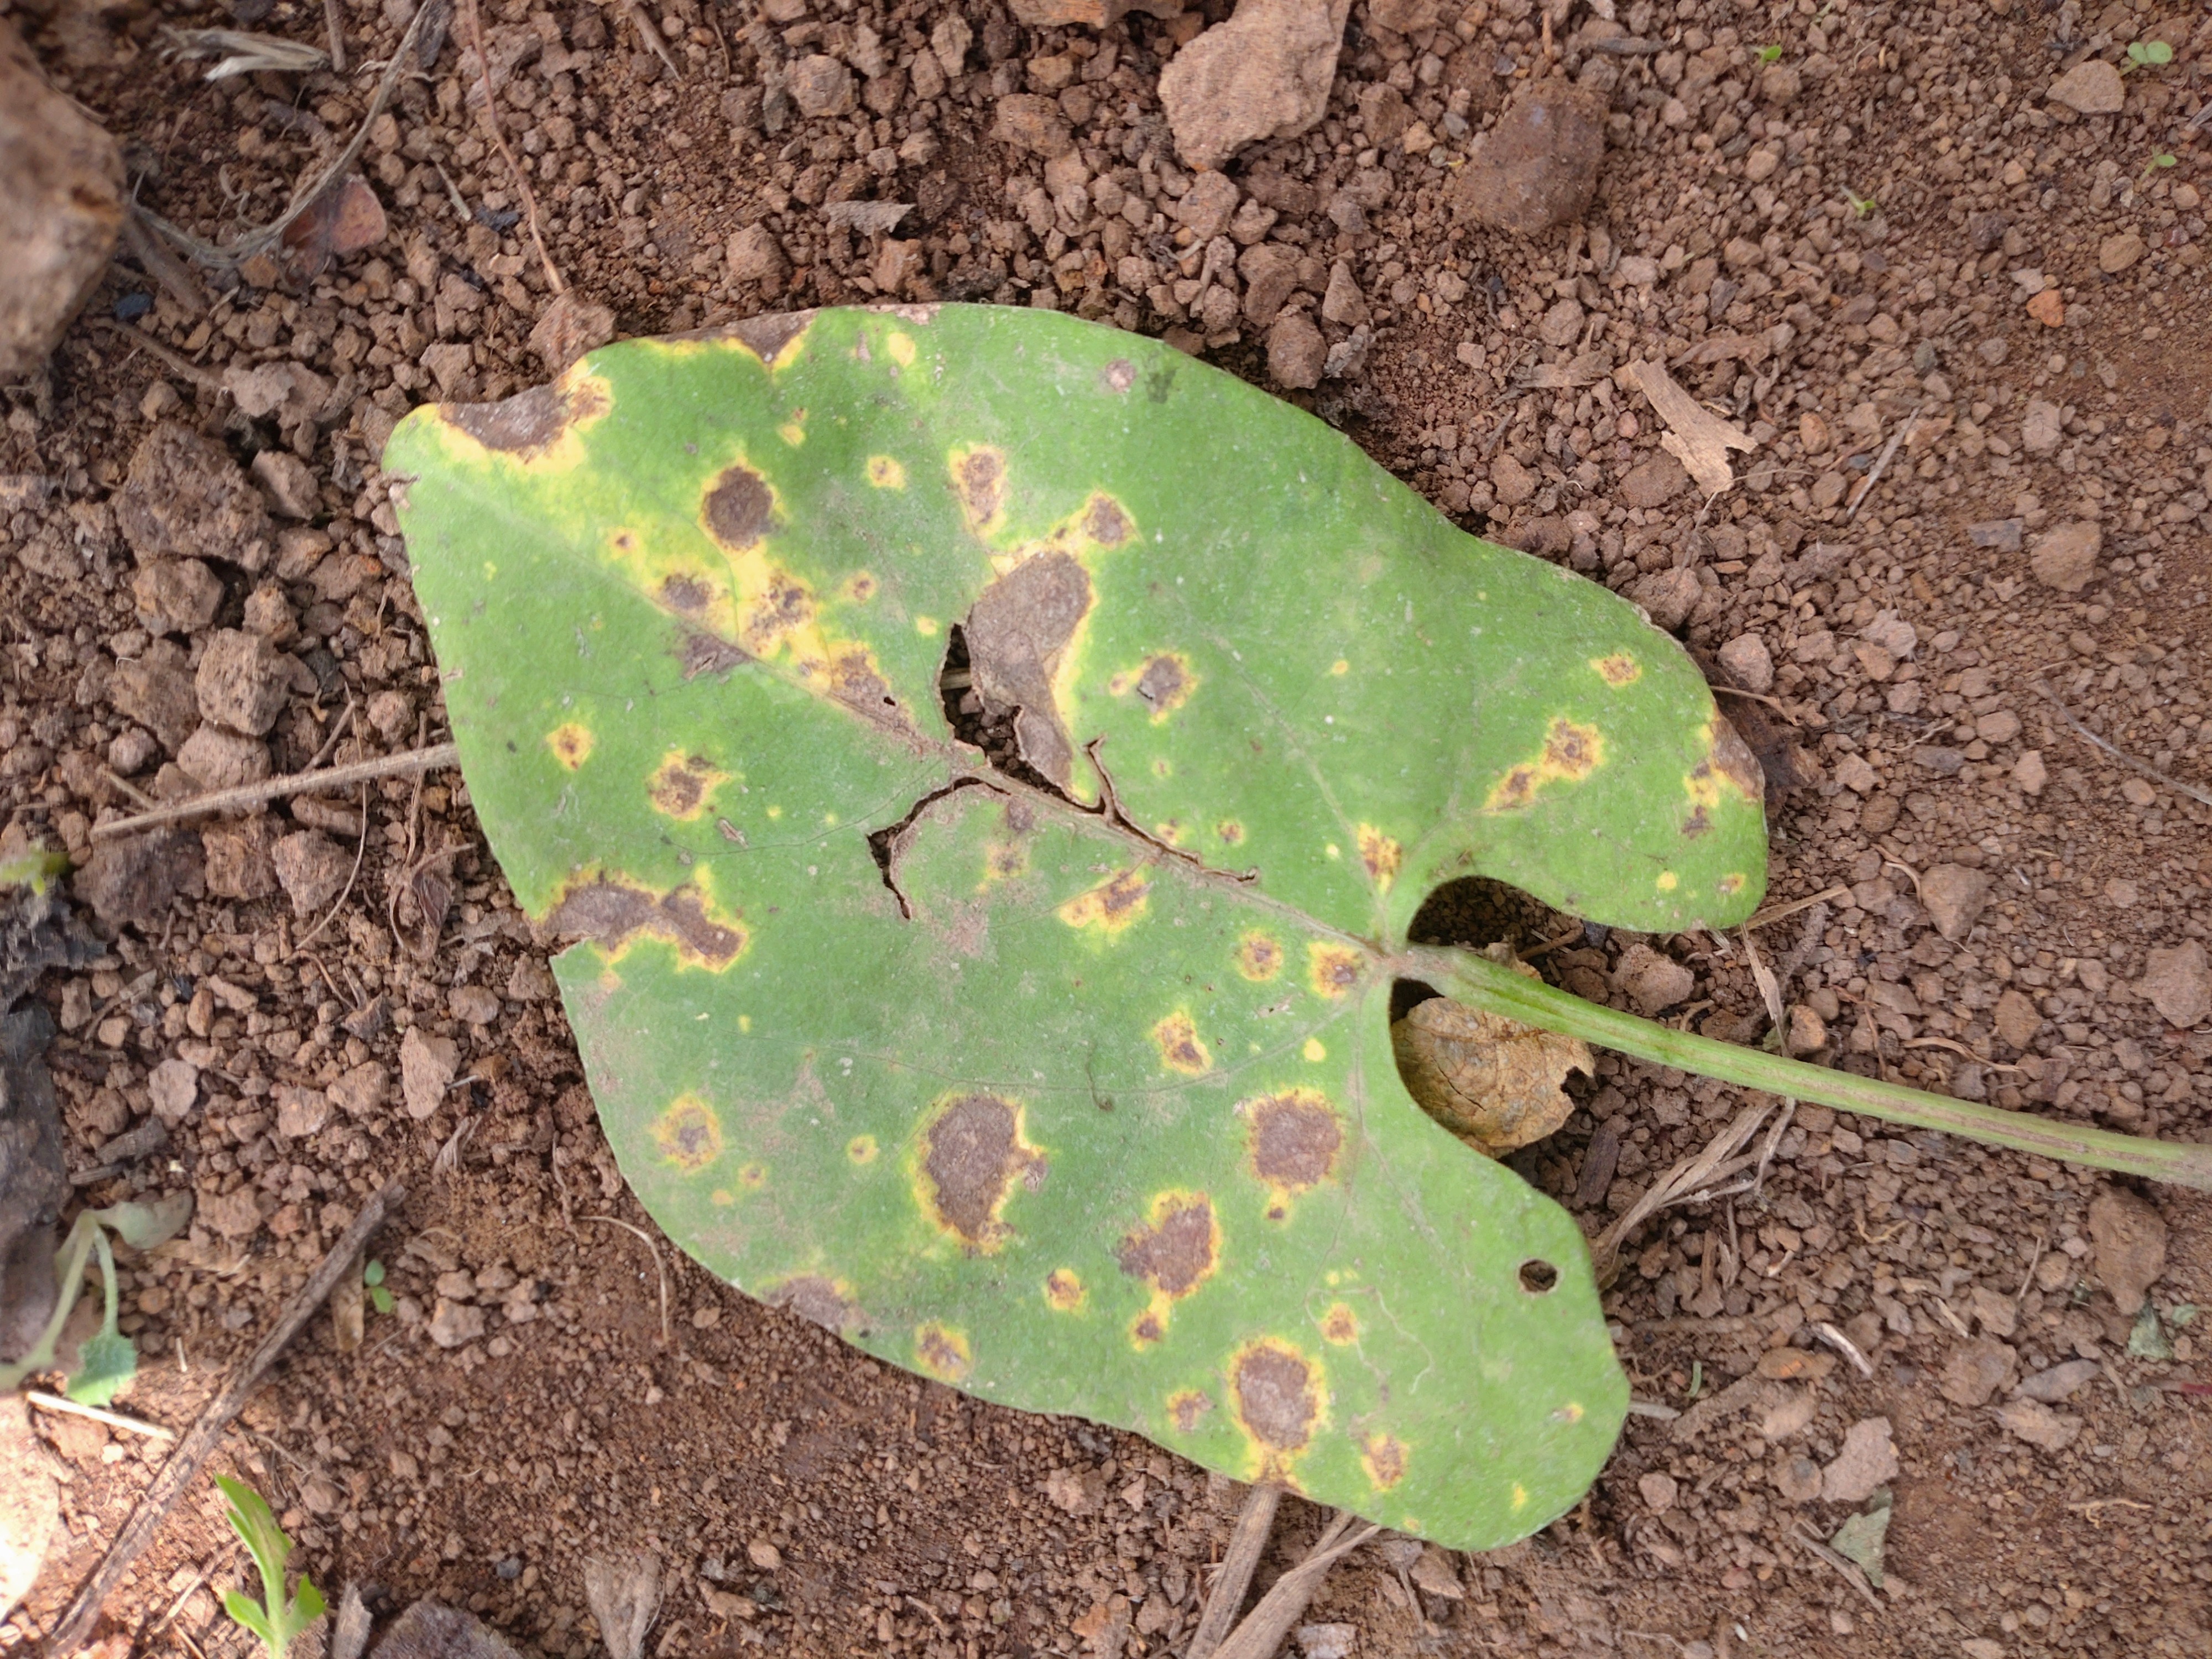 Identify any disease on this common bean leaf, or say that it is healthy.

rust
